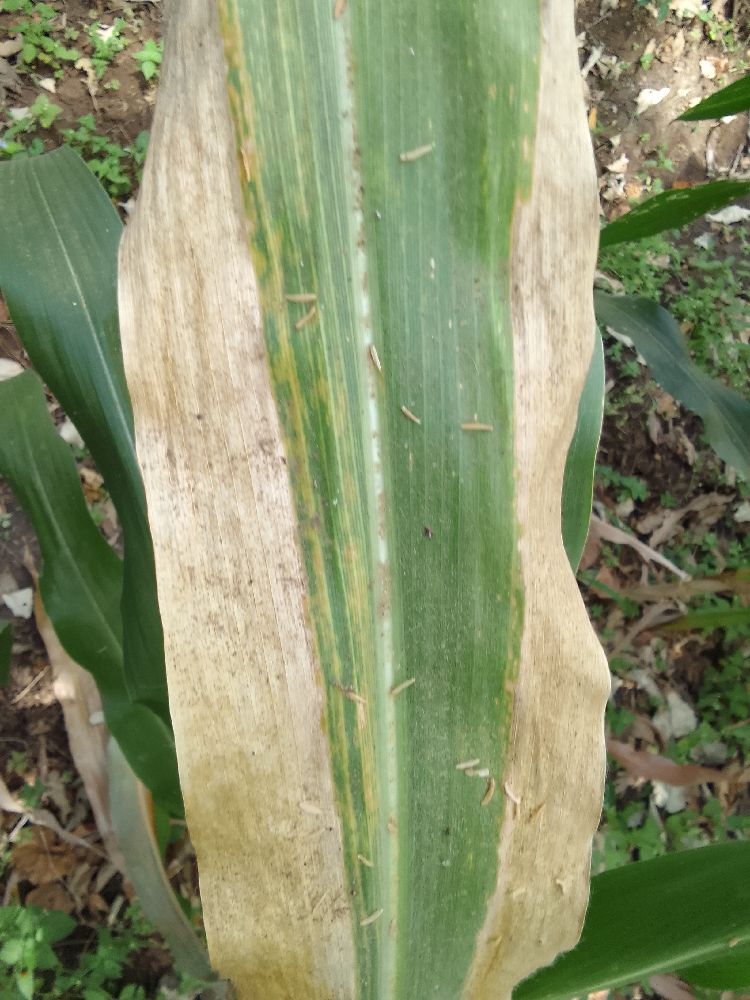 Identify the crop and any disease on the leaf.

maize, maize lethal necrosis
